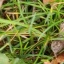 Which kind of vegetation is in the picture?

grass
